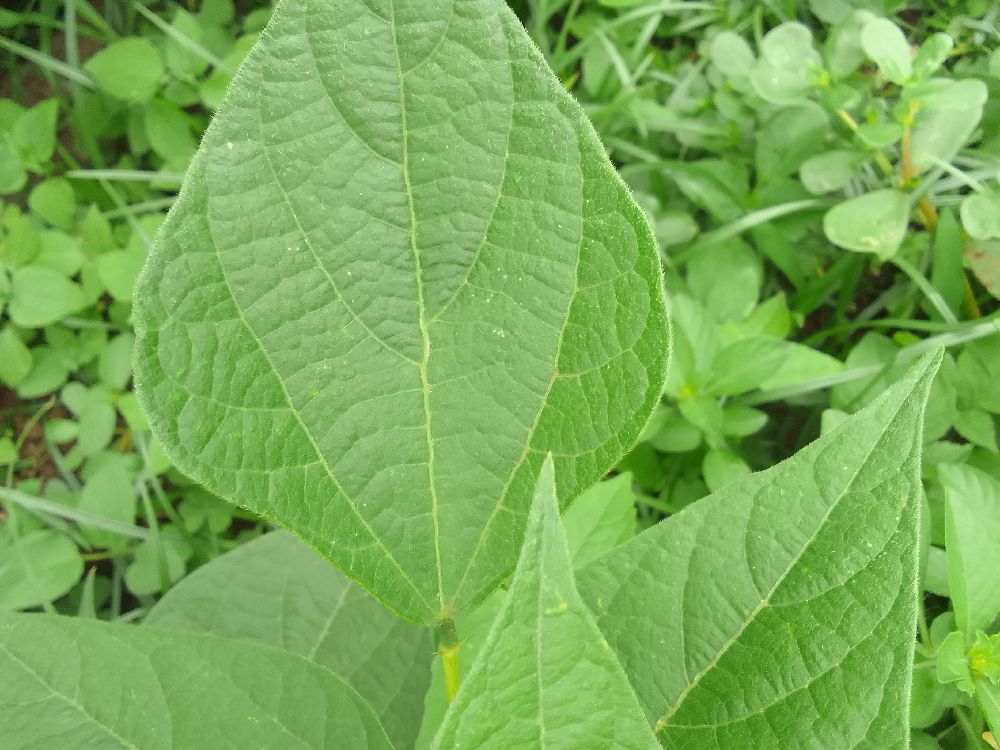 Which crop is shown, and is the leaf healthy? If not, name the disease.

common bean, healthy
